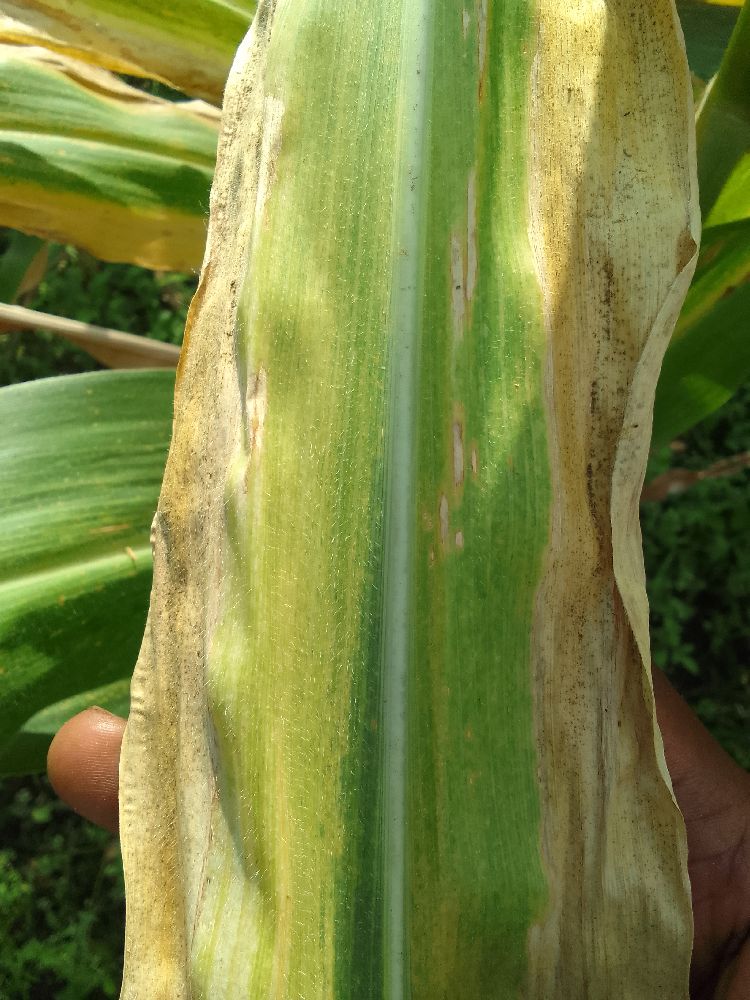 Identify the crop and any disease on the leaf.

maize, maize lethal necrosis
